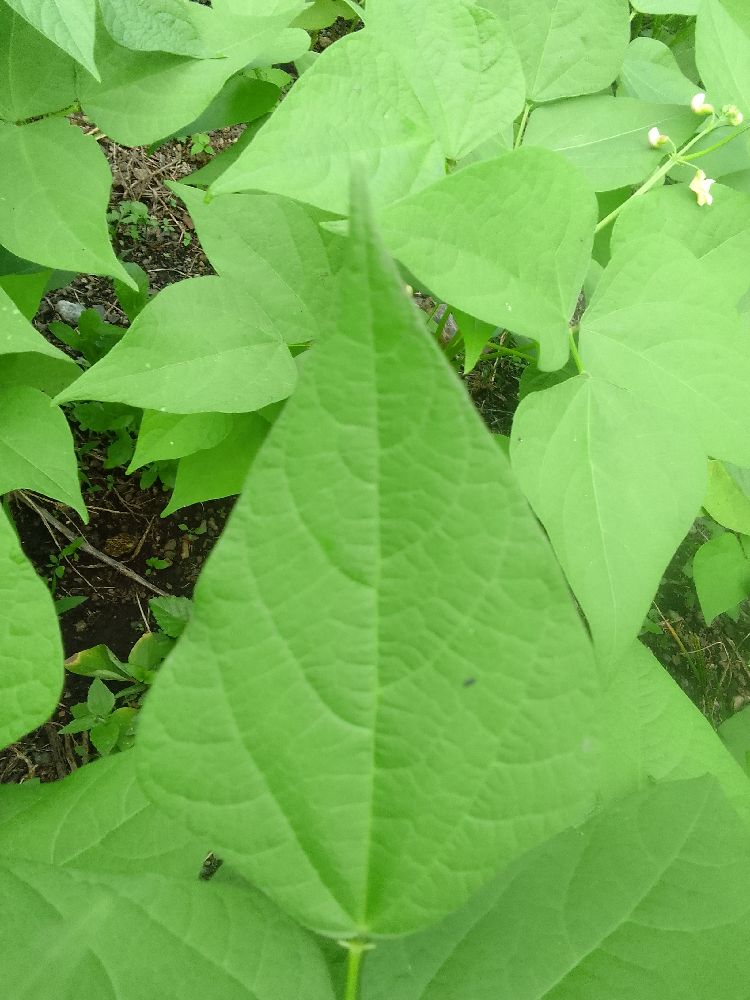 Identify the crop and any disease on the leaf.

common bean, healthy
